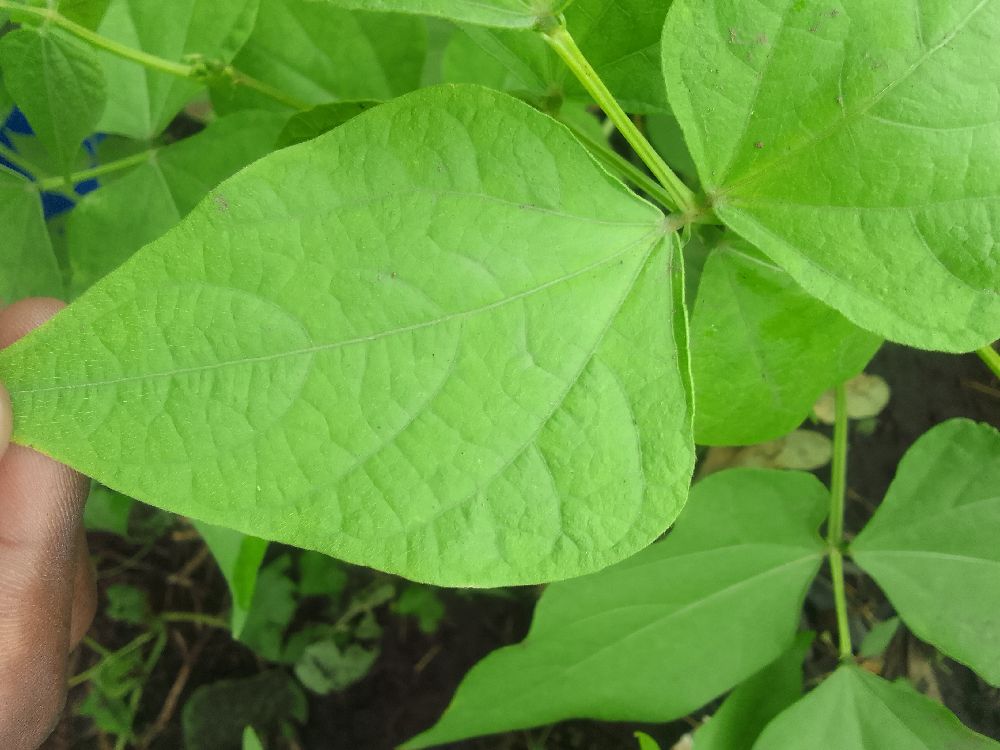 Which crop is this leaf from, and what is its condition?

common bean, healthy
